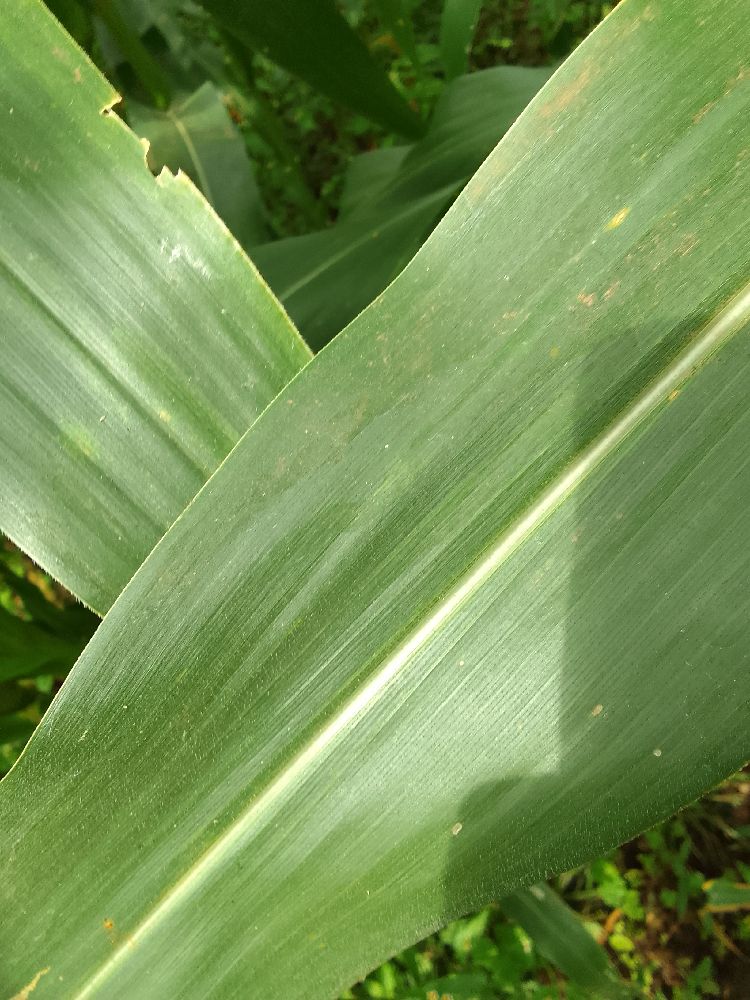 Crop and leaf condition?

maize, healthy
